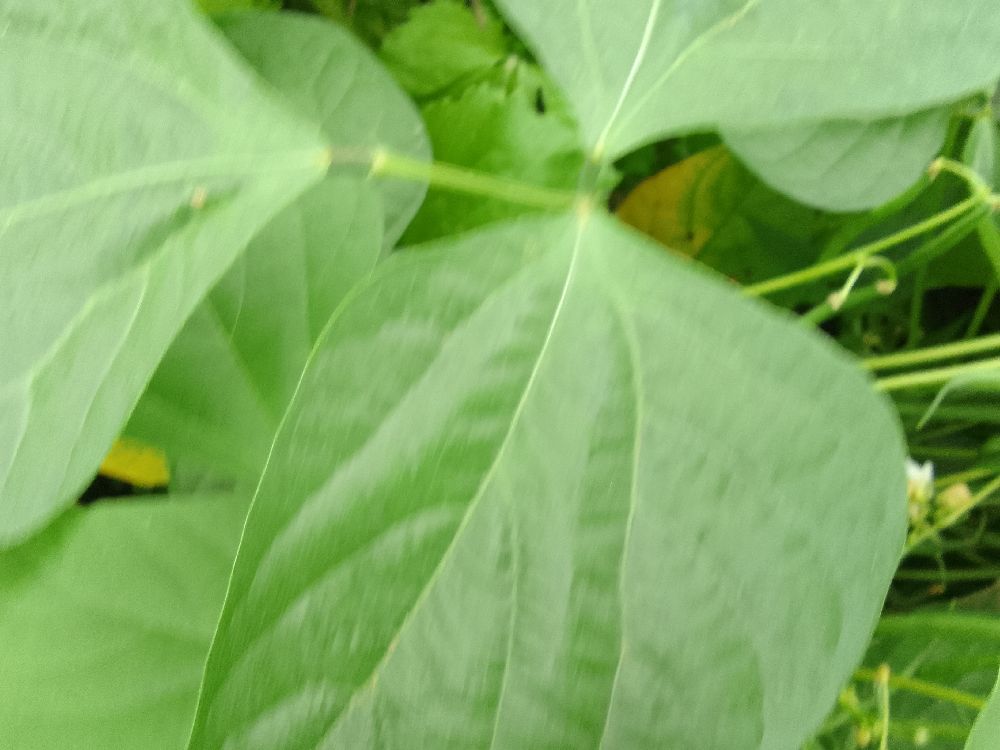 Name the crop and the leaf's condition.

common bean, healthy
